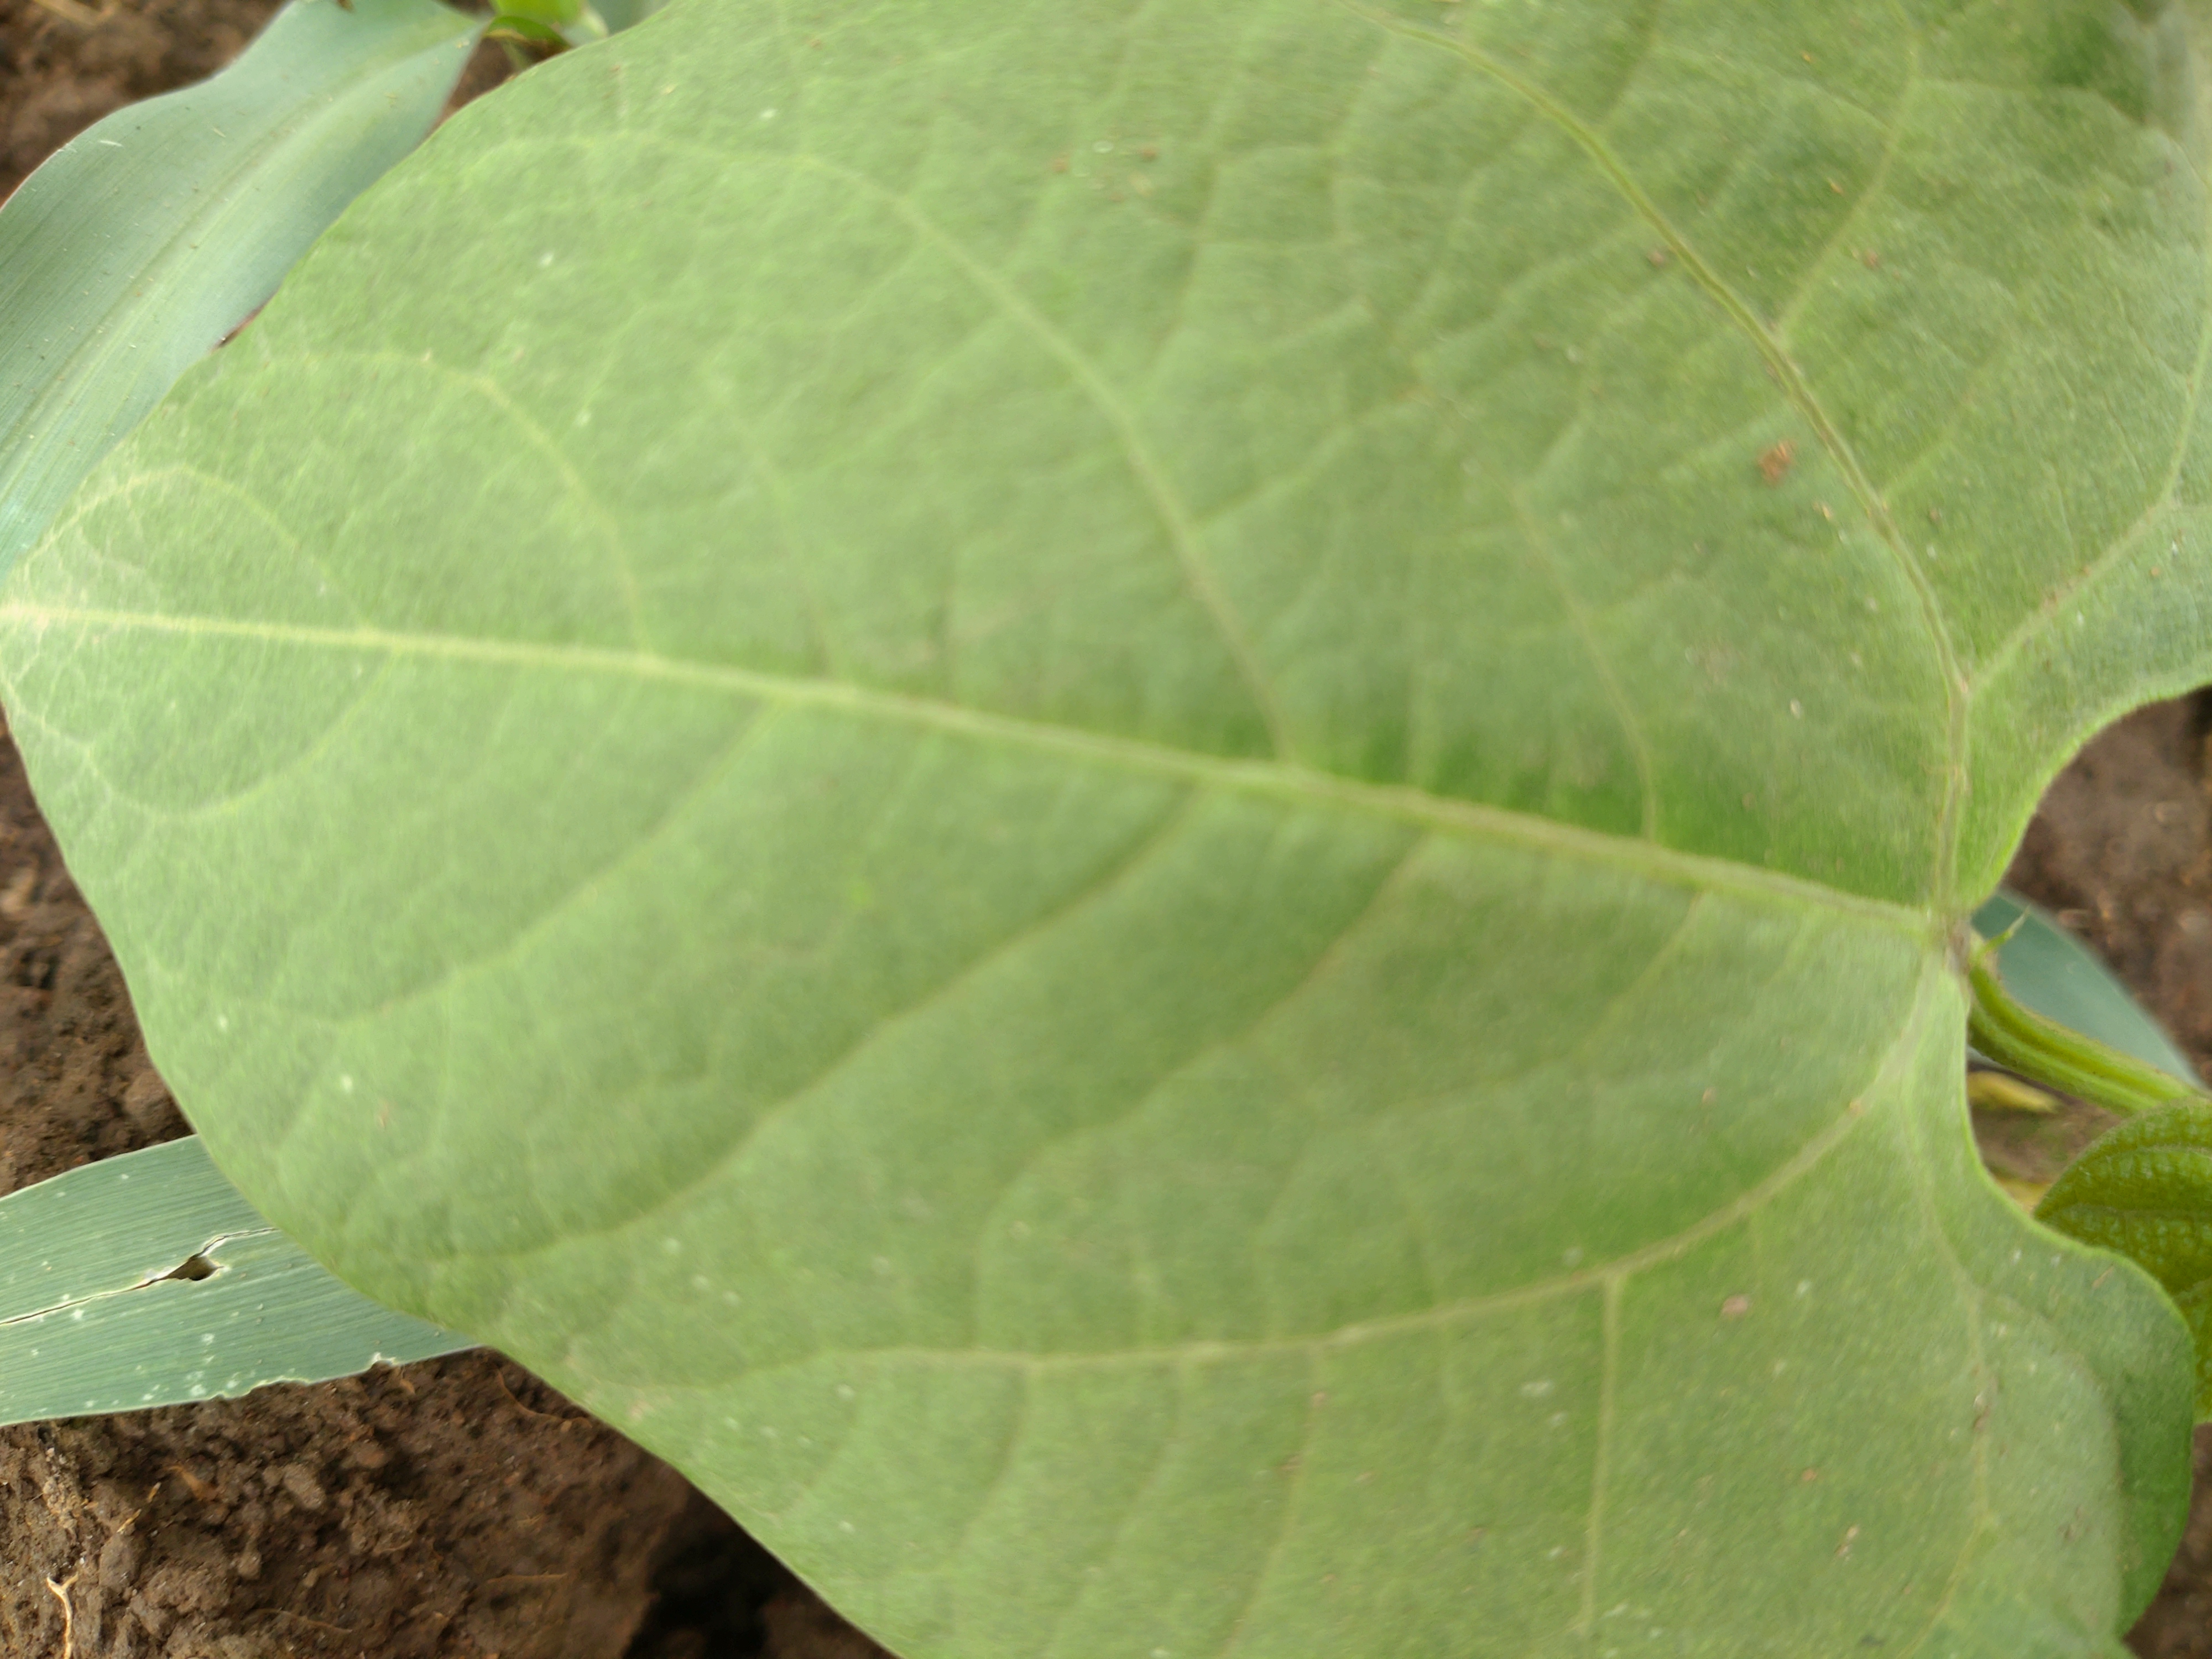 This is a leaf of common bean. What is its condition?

healthy
